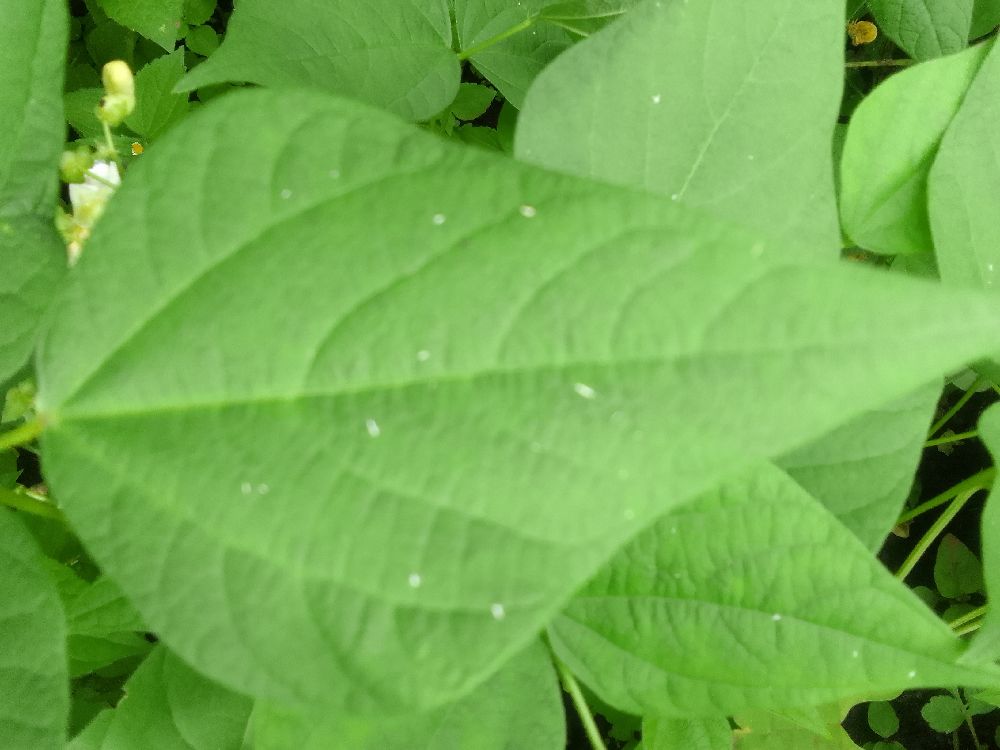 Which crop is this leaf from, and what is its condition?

common bean, healthy
